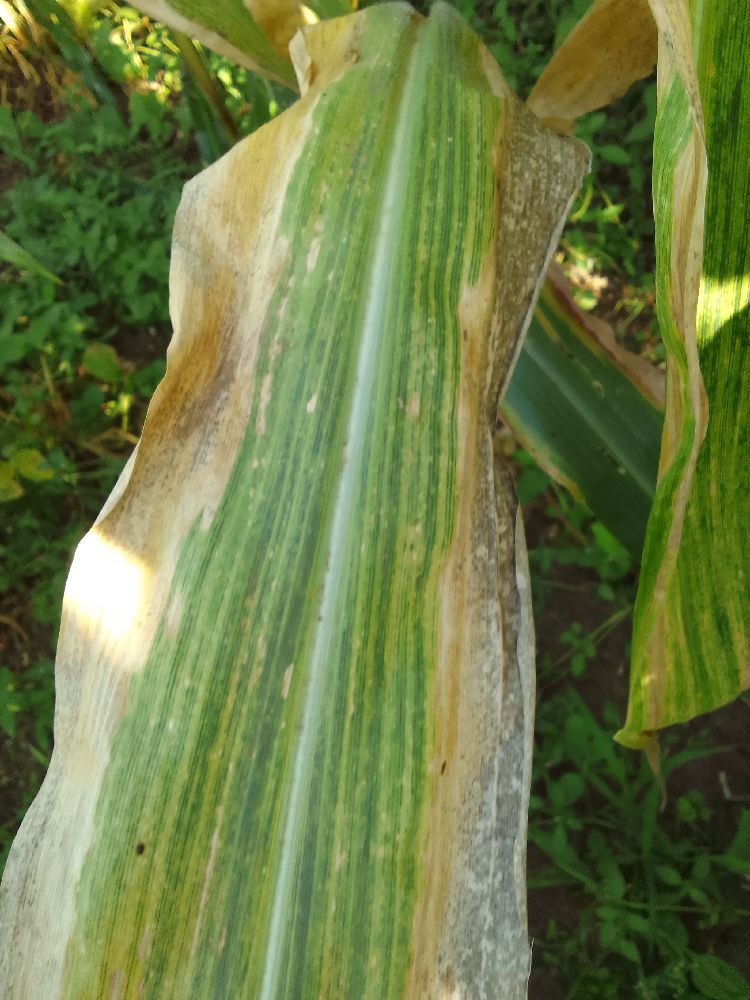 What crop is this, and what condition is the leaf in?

maize, maize lethal necrosis
